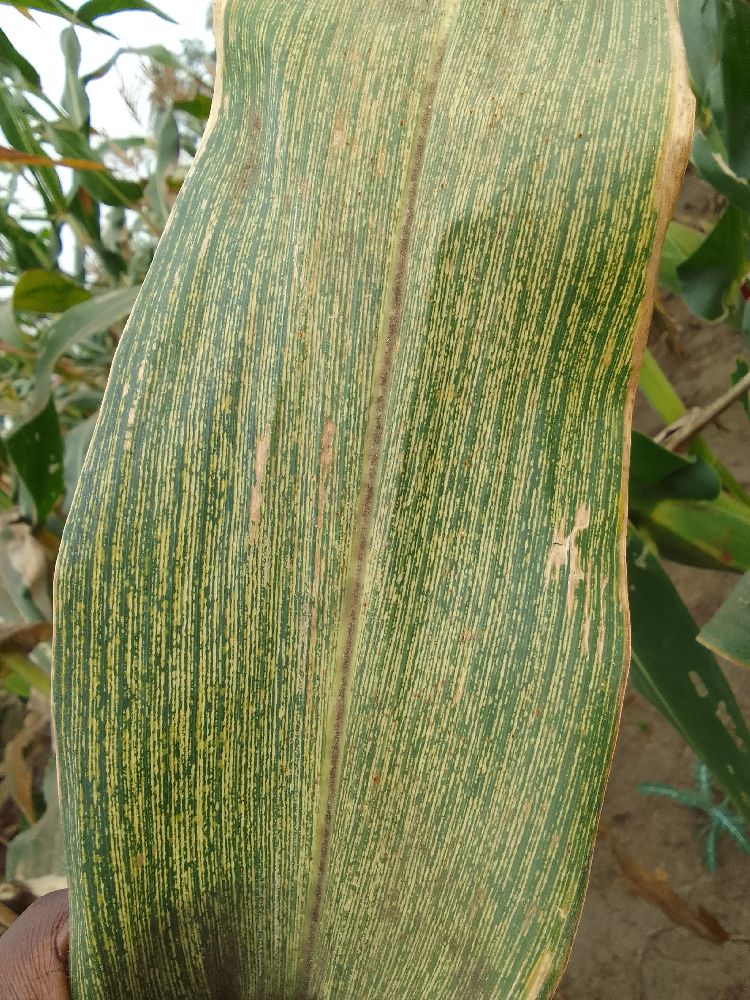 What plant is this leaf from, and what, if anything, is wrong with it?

maize, maize streak virus
